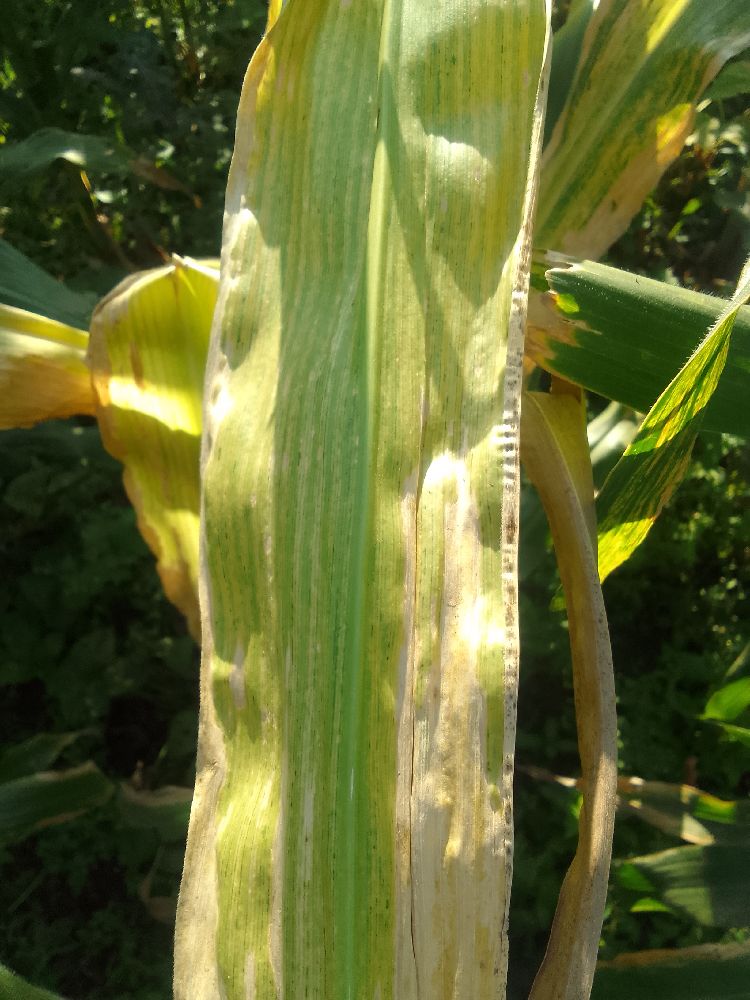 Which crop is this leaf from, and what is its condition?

maize, maize lethal necrosis
